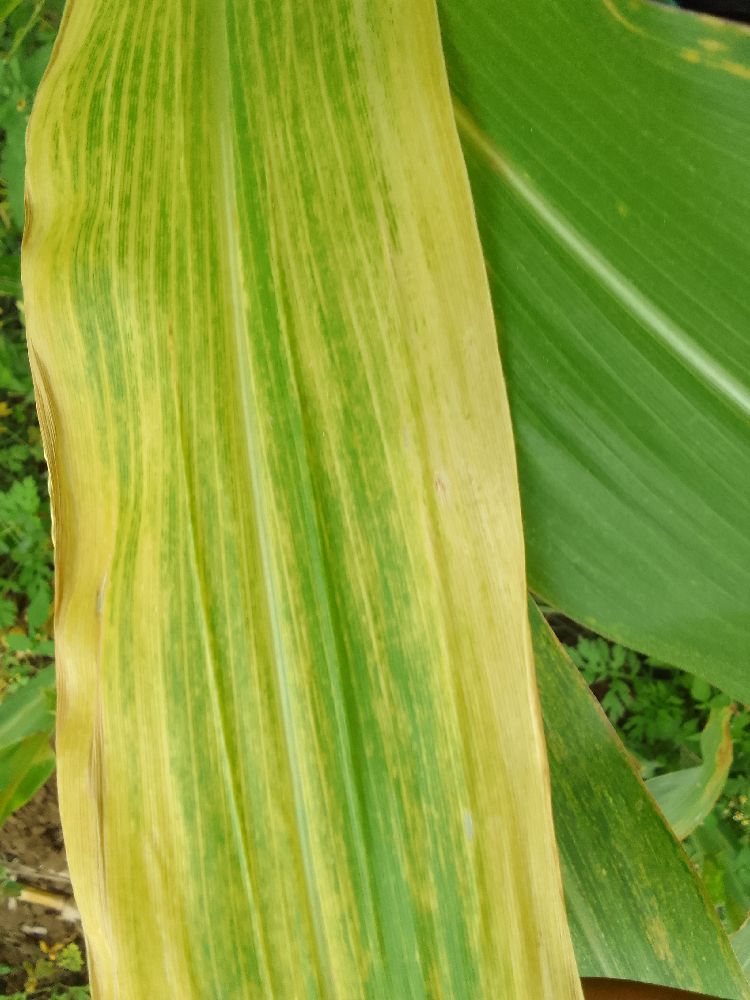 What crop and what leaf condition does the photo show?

maize, maize lethal necrosis
